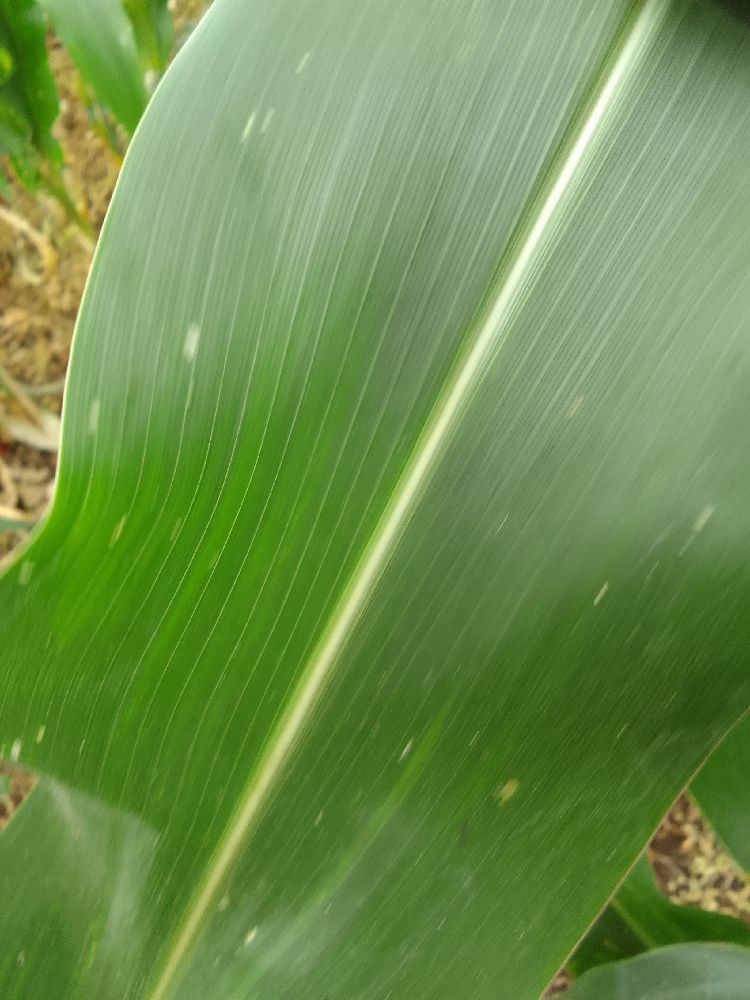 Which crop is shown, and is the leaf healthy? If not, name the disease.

maize, healthy
